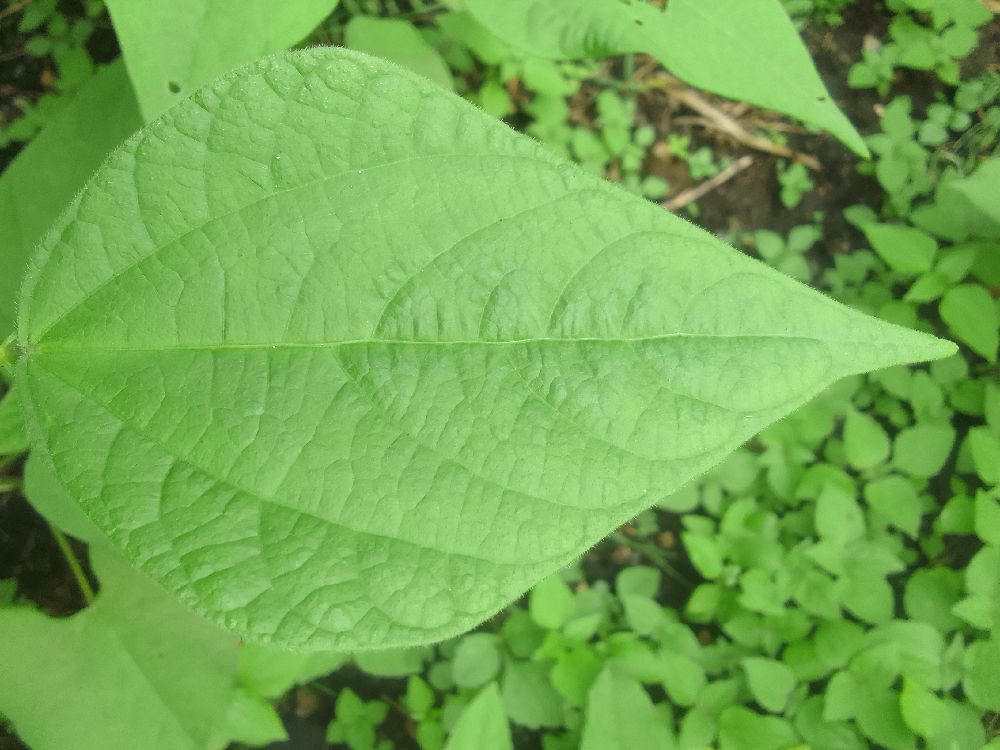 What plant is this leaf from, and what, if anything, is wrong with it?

common bean, healthy
